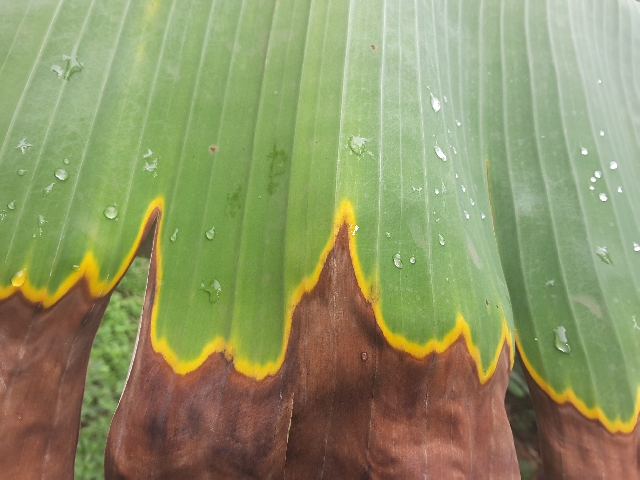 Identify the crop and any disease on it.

banana, fusarium wilt race 1
